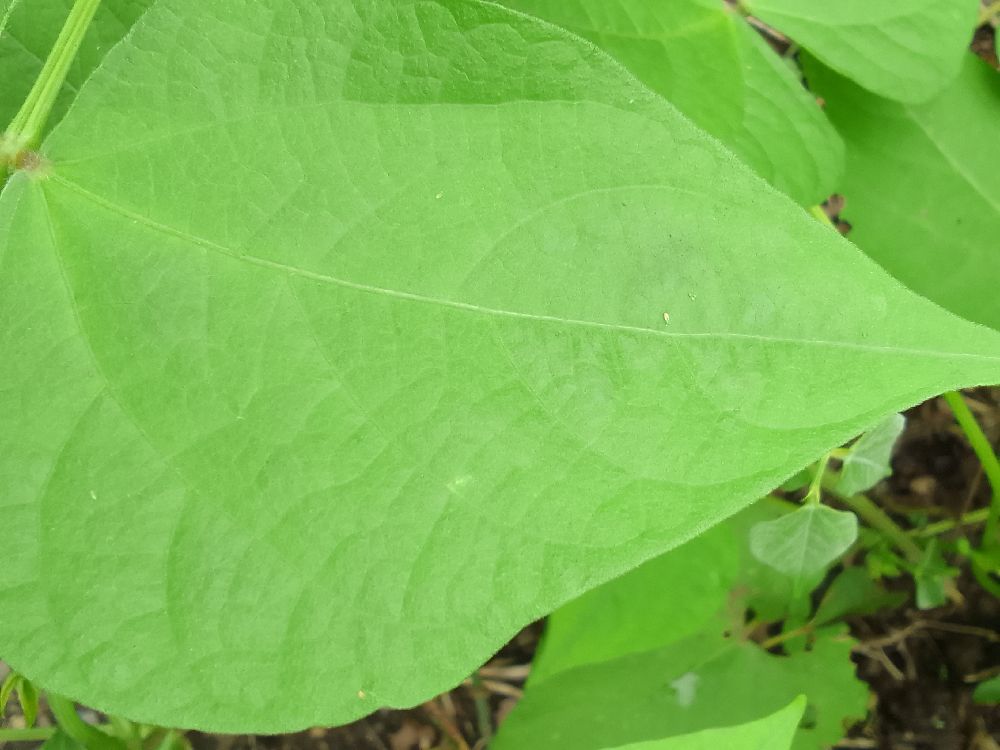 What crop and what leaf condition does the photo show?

common bean, healthy
